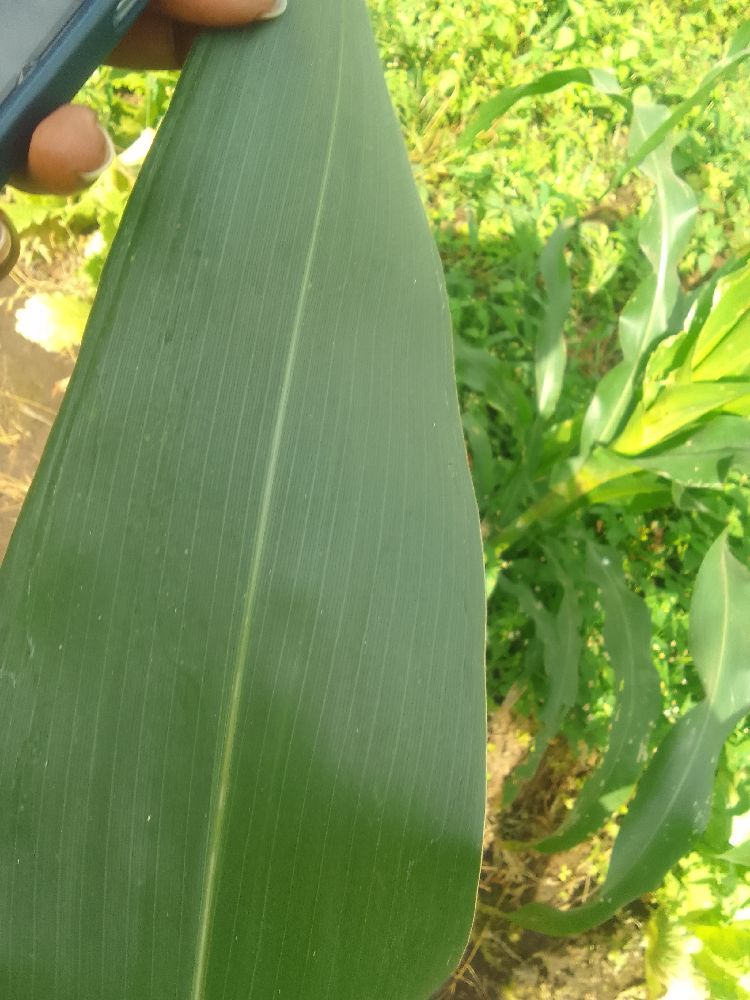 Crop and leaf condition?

maize, healthy
